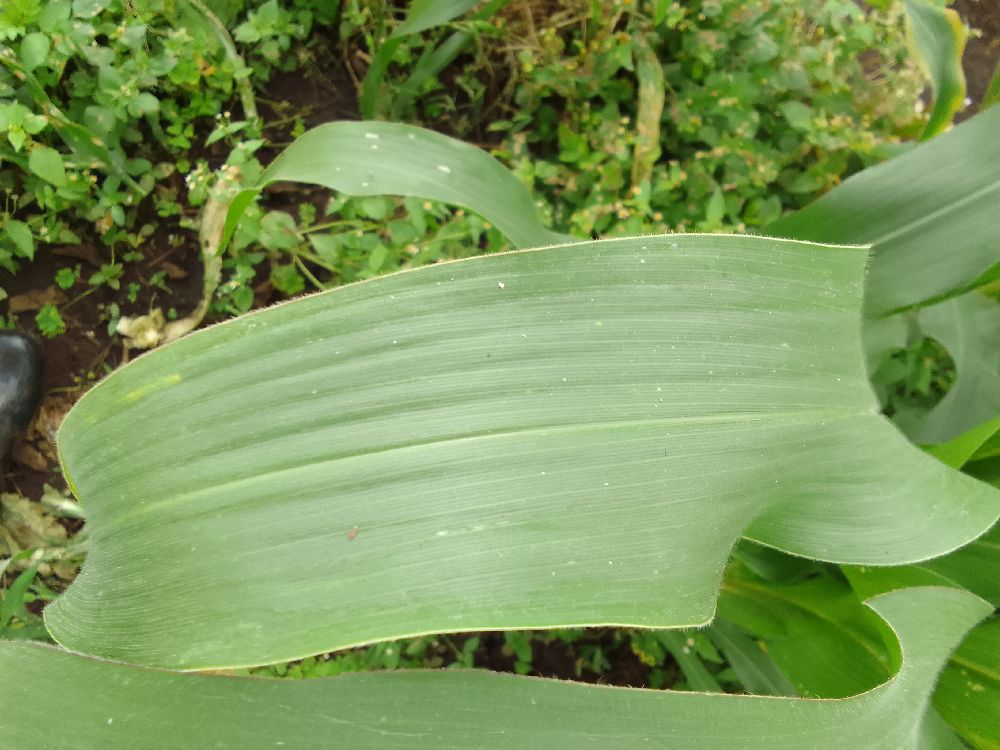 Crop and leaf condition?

maize, healthy
